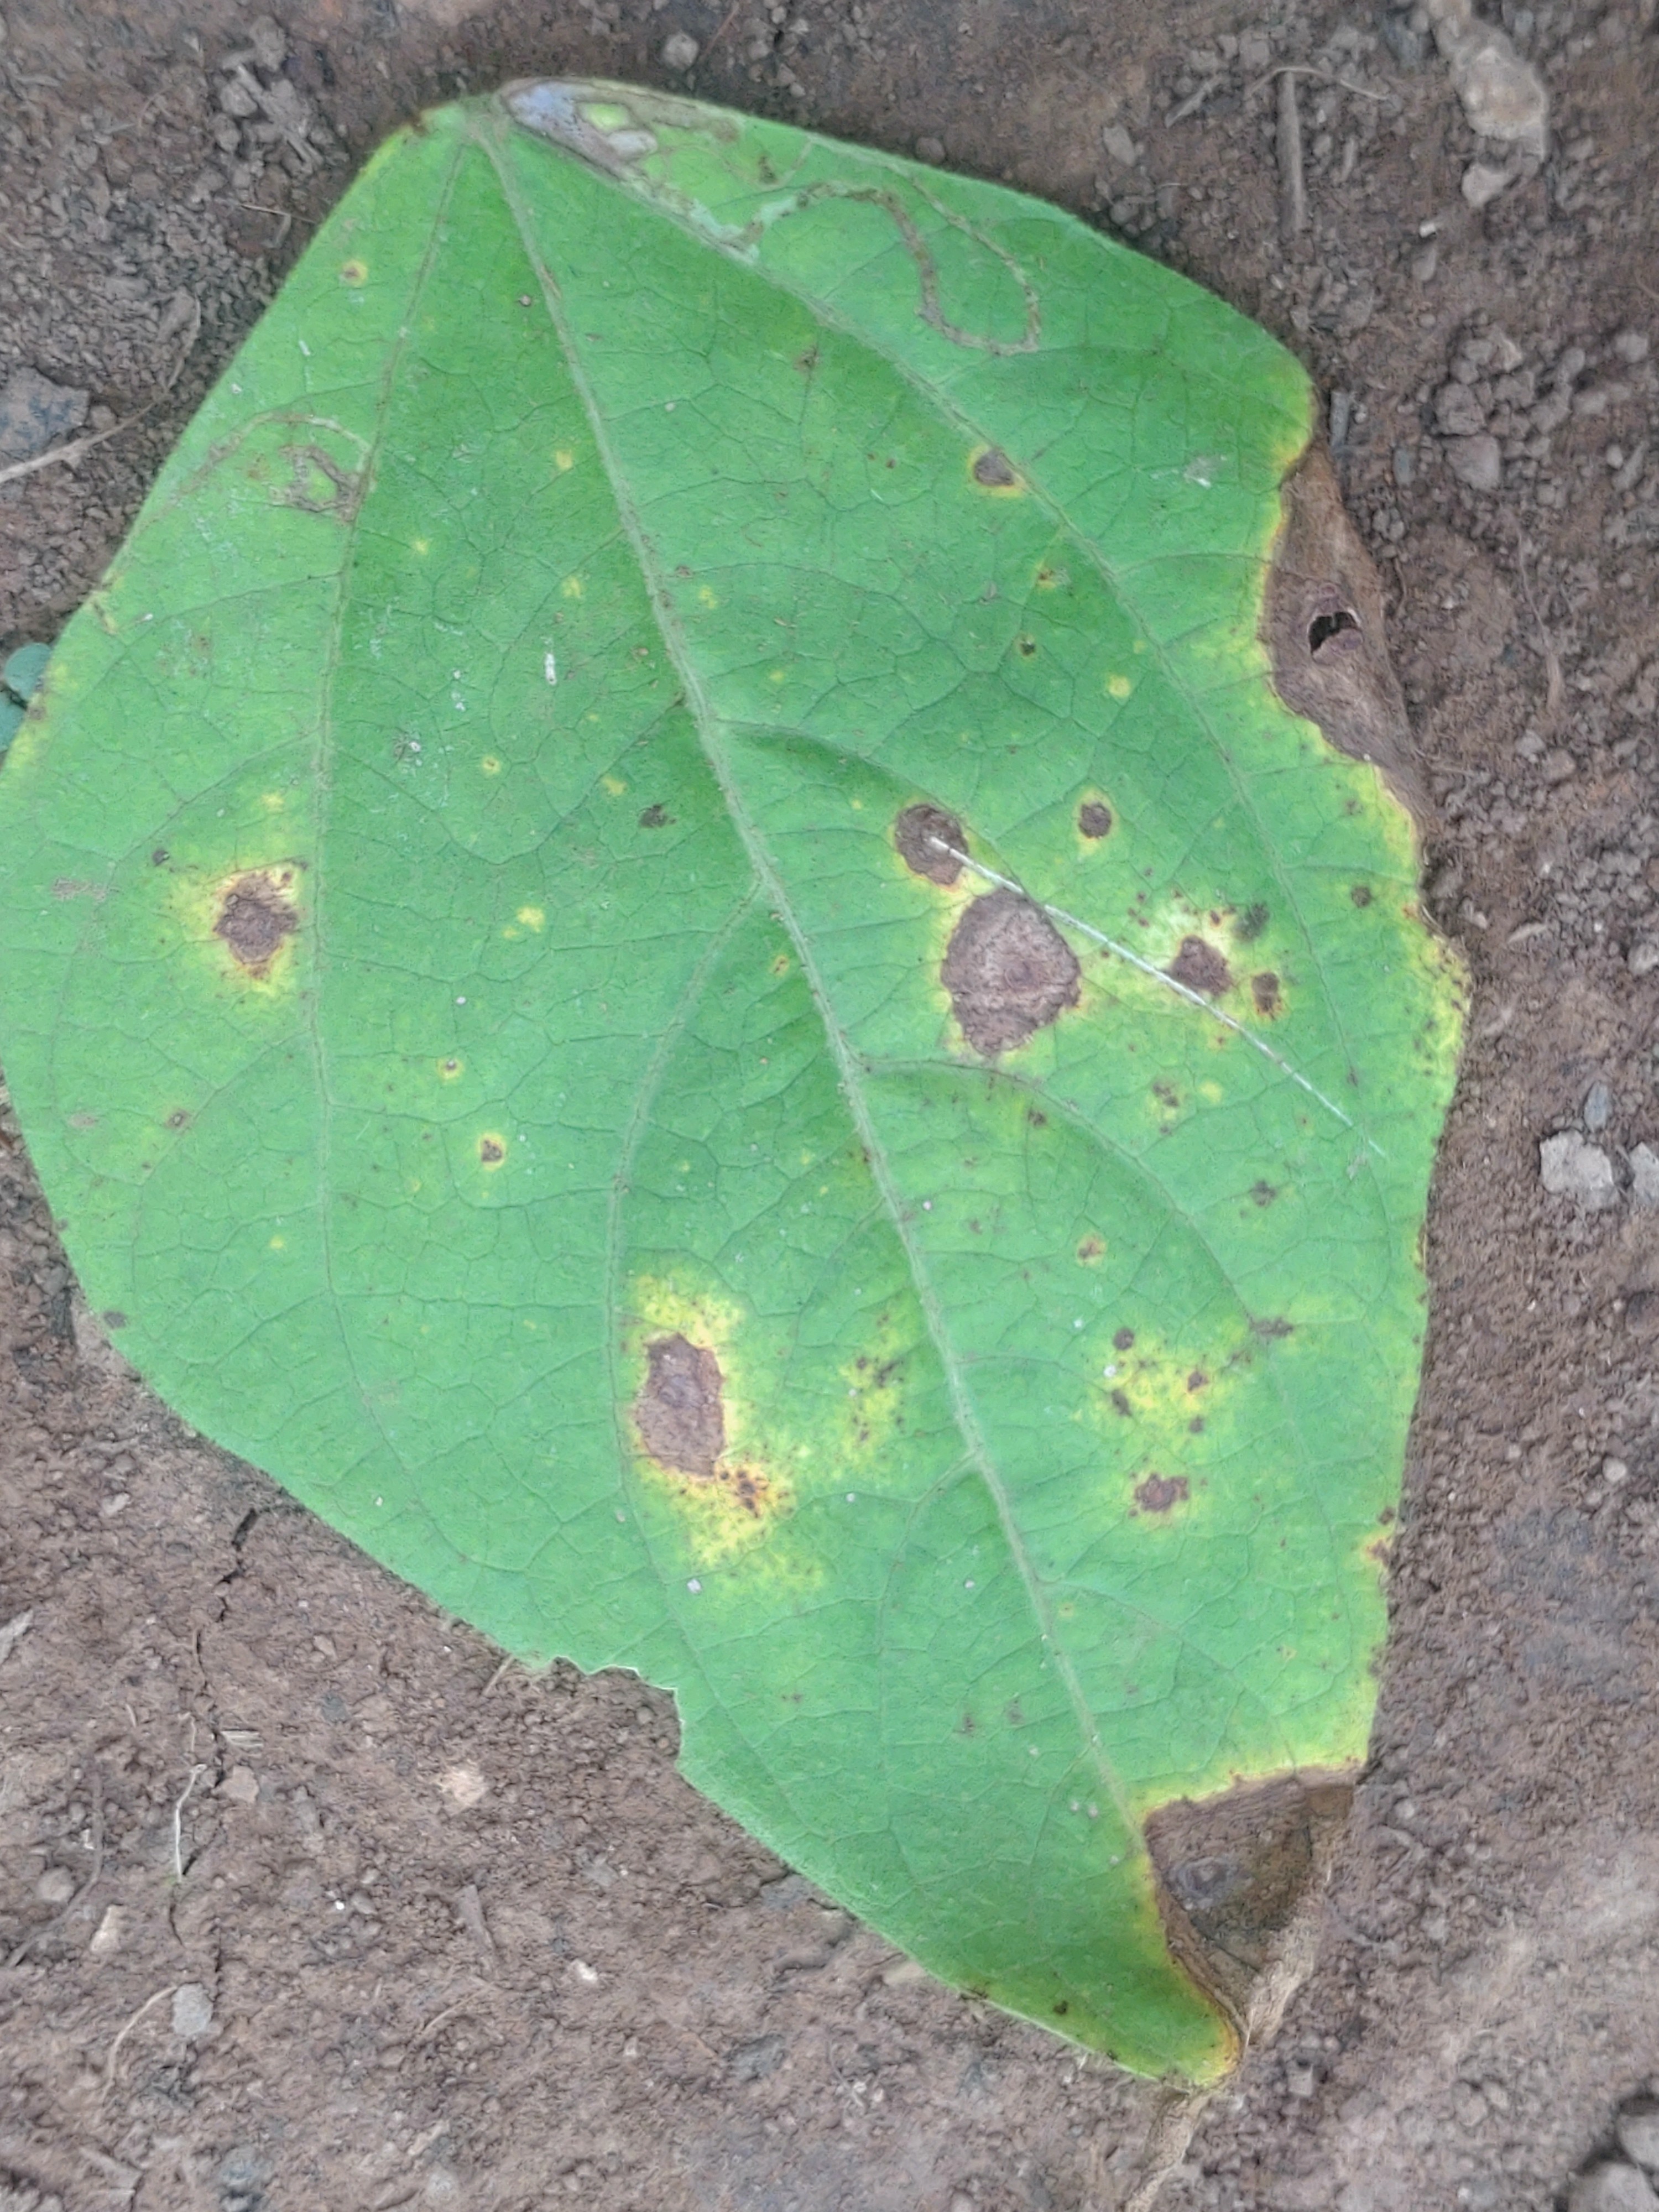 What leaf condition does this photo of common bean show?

rust
